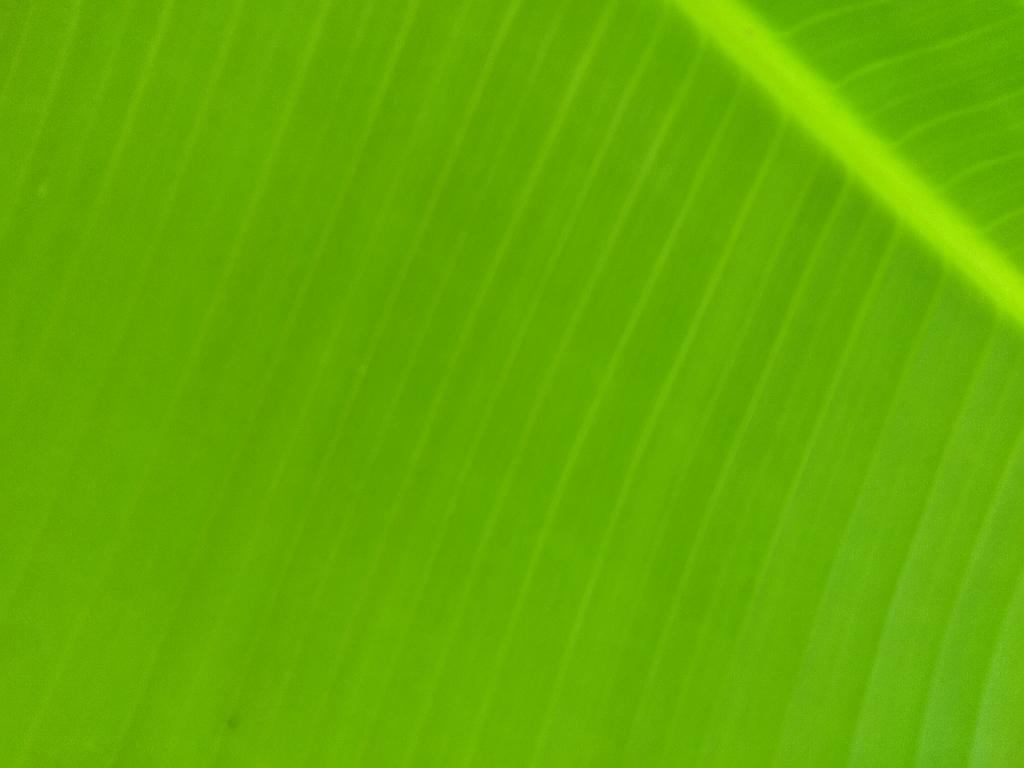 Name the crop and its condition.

banana, healthy
